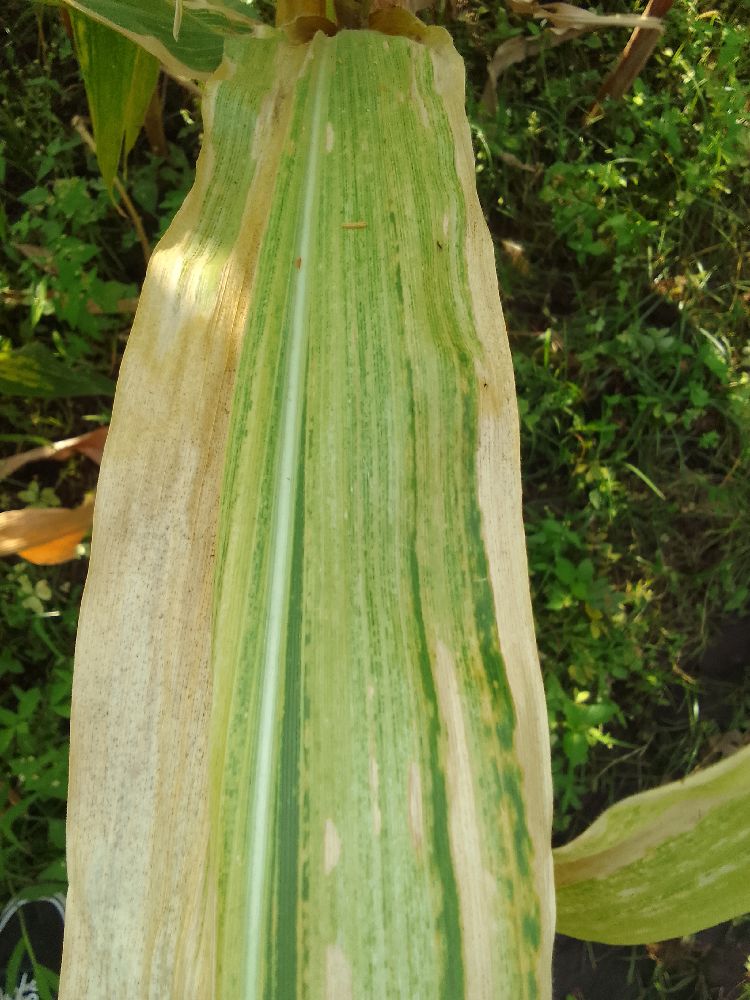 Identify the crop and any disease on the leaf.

maize, maize lethal necrosis
